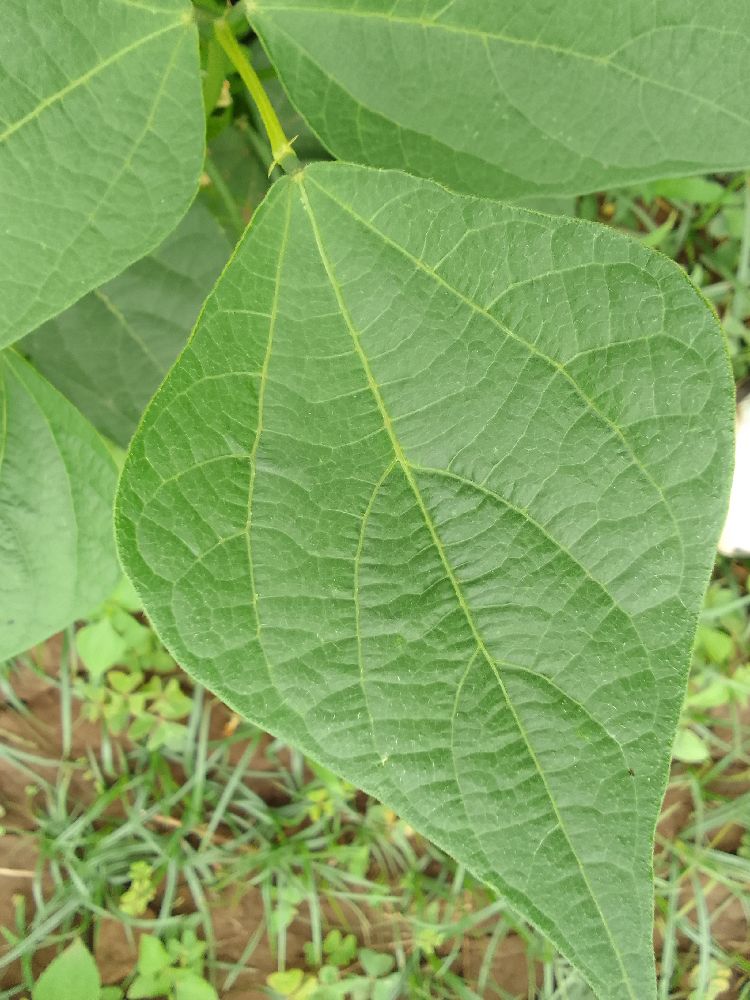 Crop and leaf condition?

common bean, healthy
